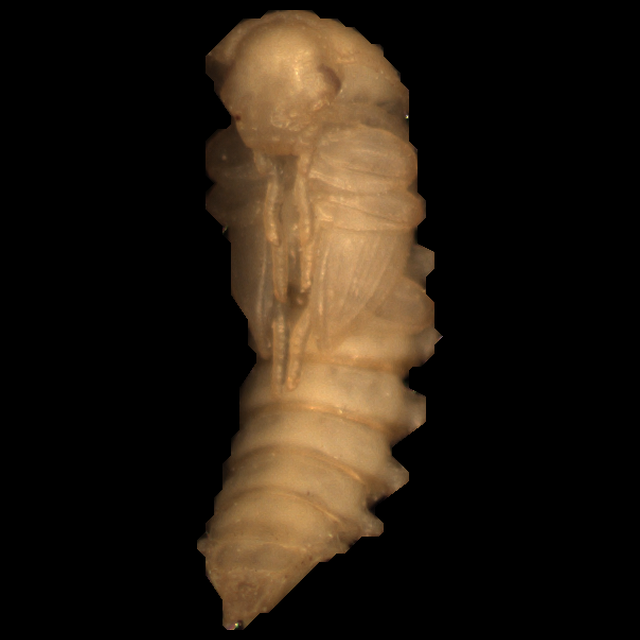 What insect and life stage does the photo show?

mealworm pupa
